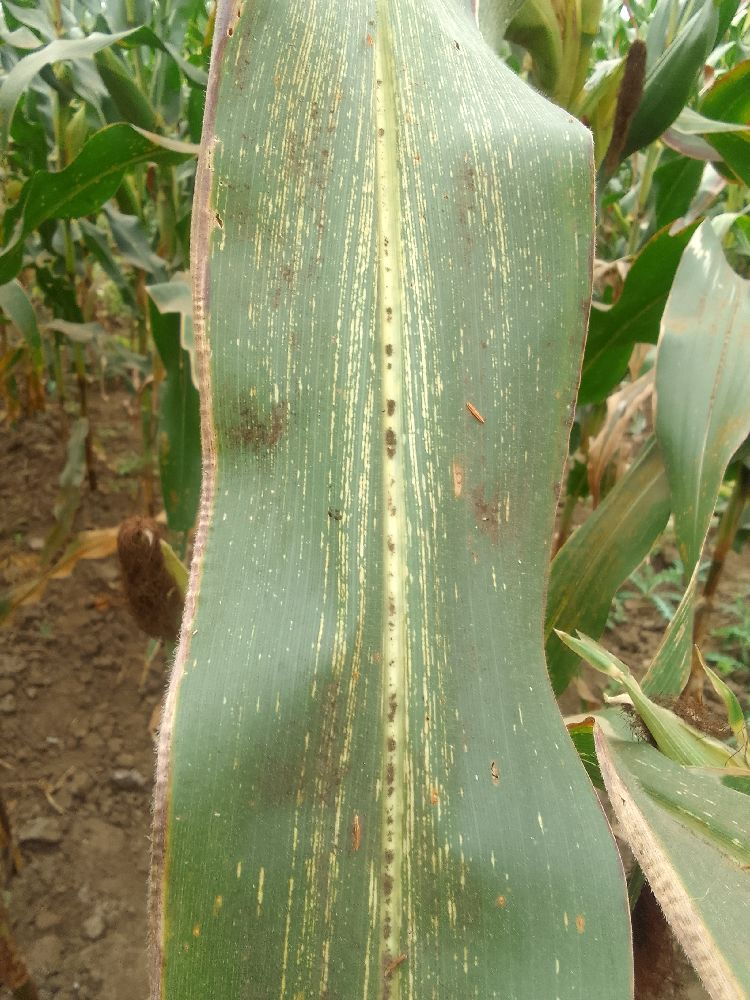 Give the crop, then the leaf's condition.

maize, maize streak virus
